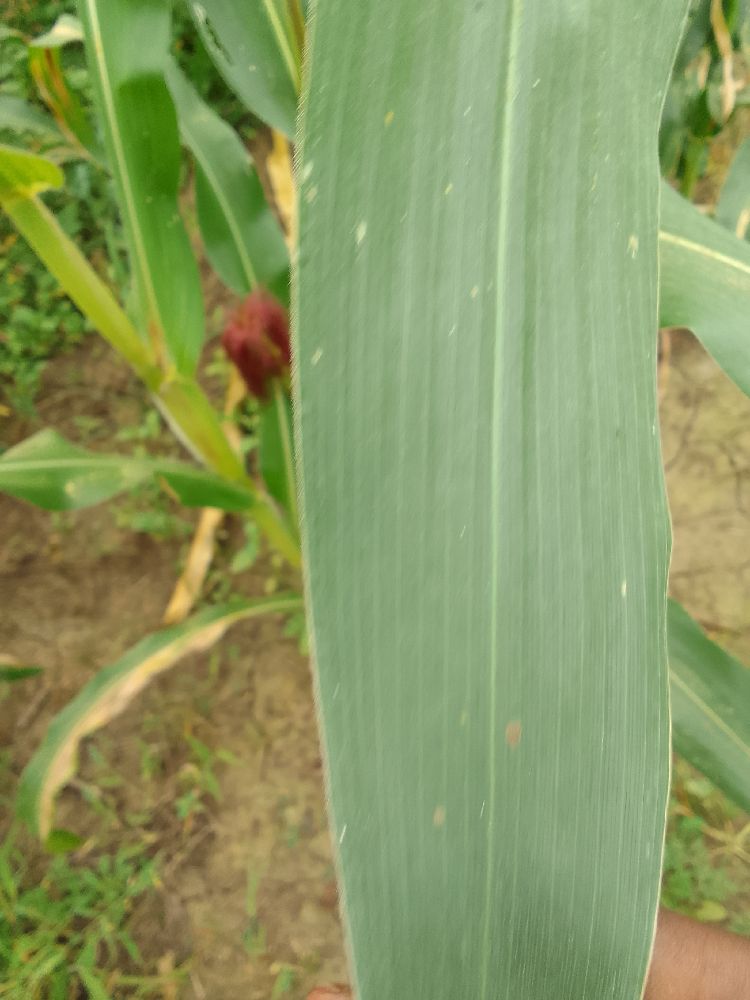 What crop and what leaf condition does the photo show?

maize, healthy
